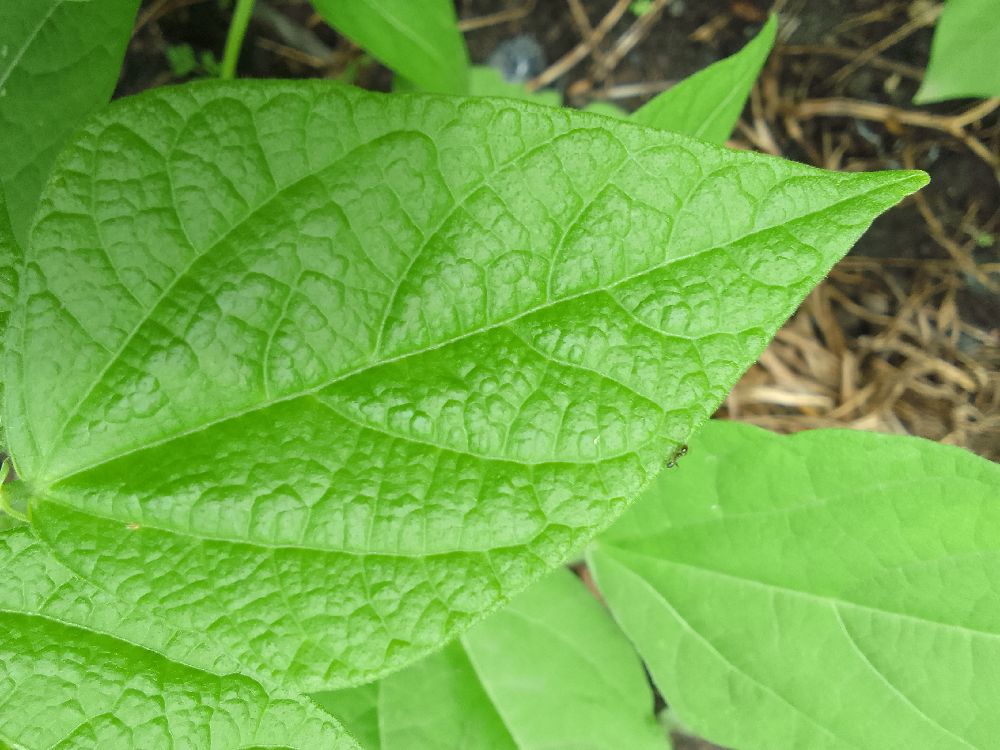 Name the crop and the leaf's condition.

common bean, healthy
